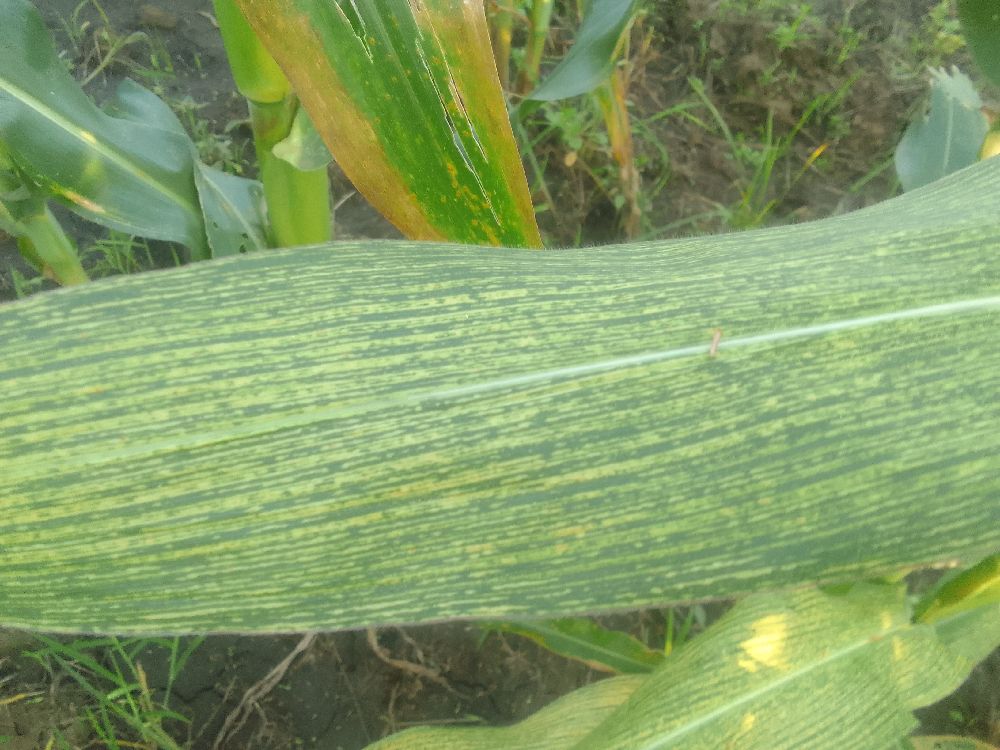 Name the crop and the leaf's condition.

maize, maize streak virus
